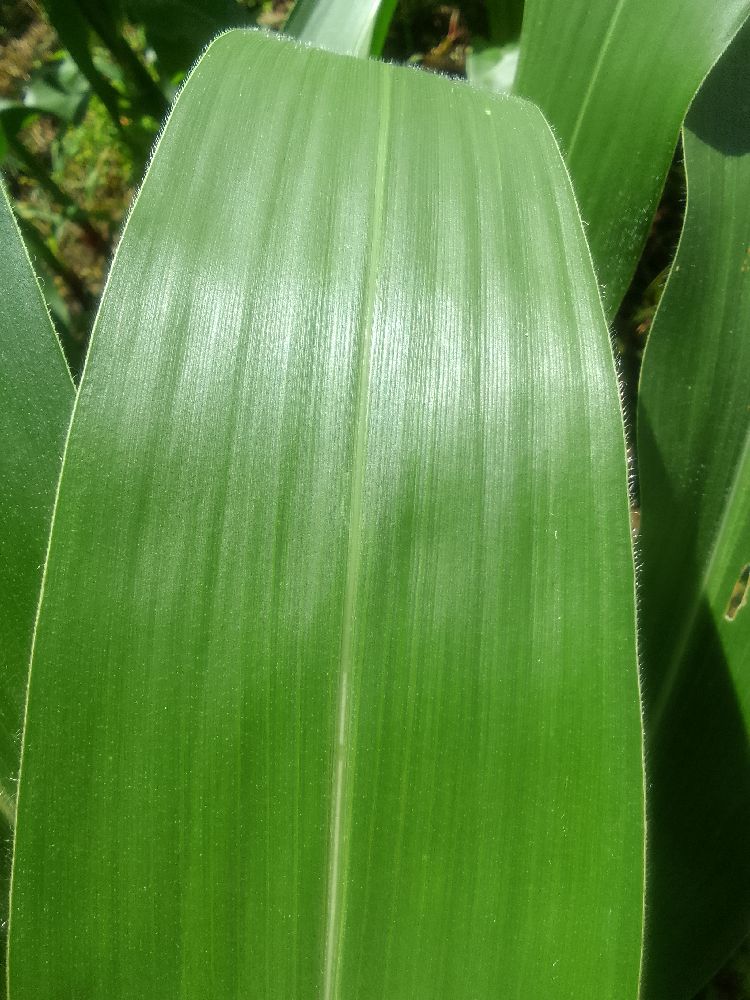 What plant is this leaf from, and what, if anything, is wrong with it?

maize, healthy
